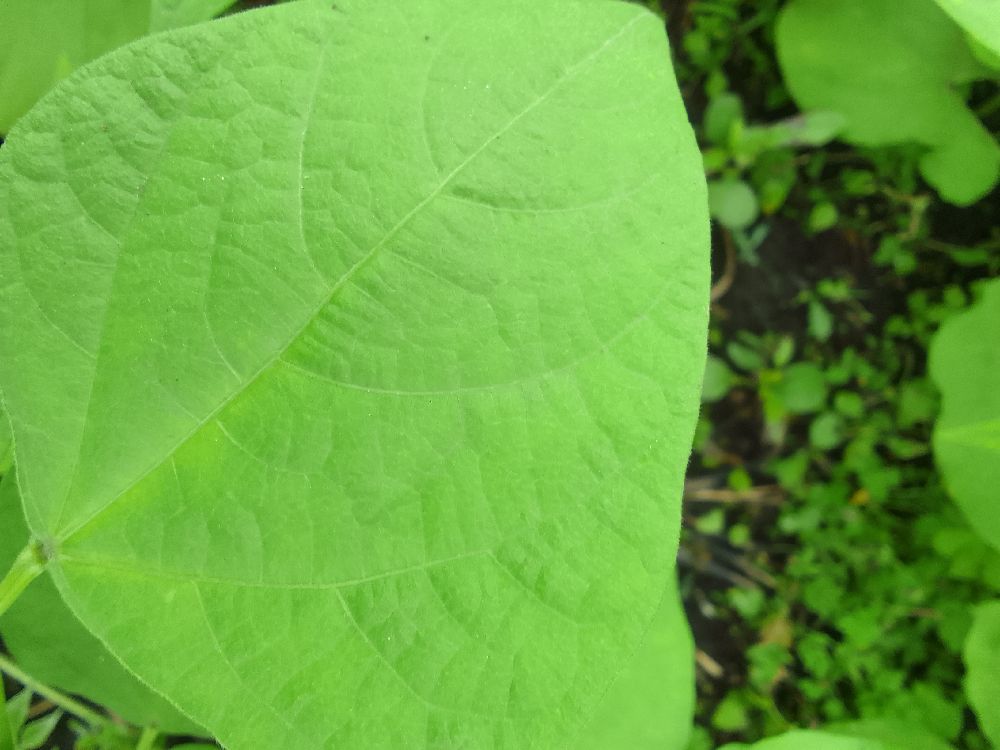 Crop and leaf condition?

common bean, healthy
